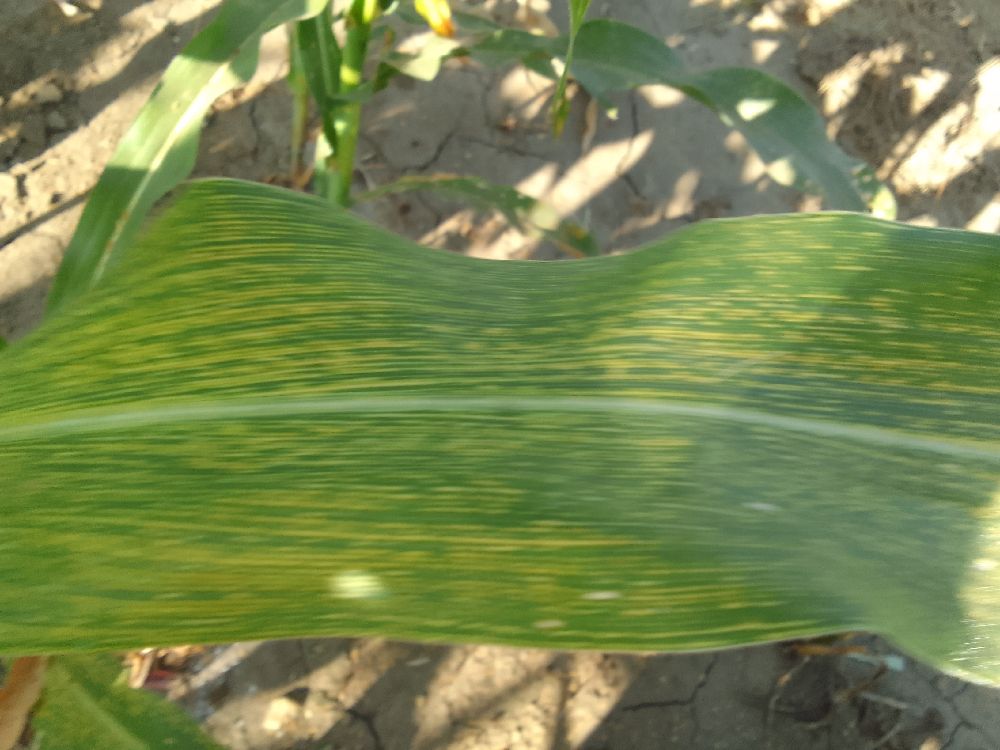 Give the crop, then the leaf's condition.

maize, maize streak virus
